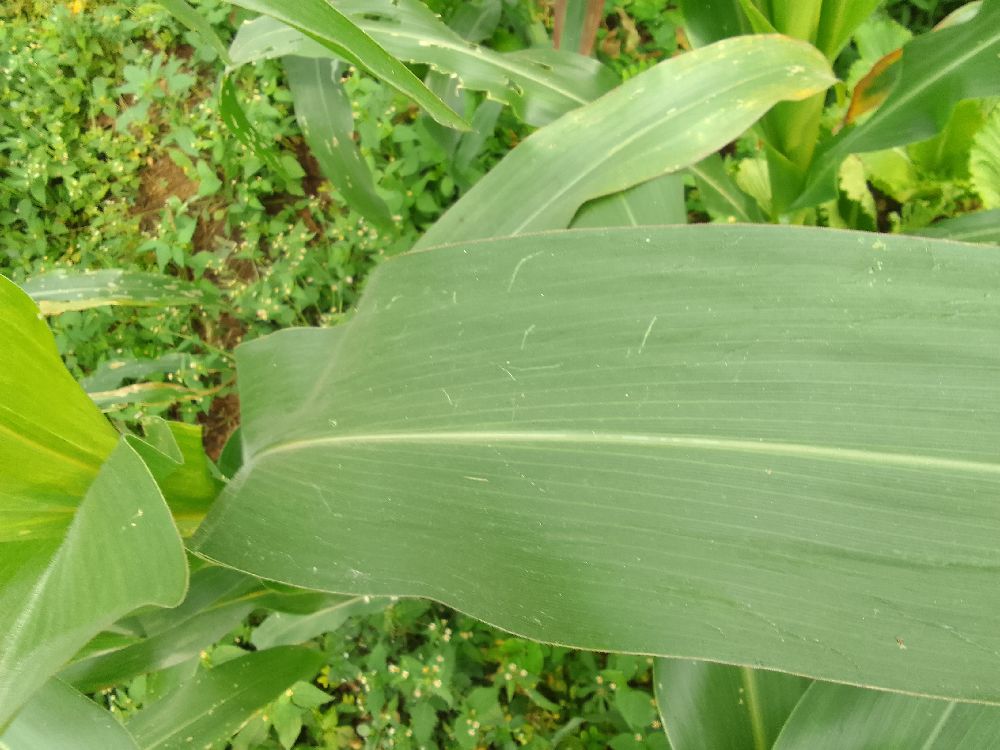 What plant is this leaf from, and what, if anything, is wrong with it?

maize, healthy
